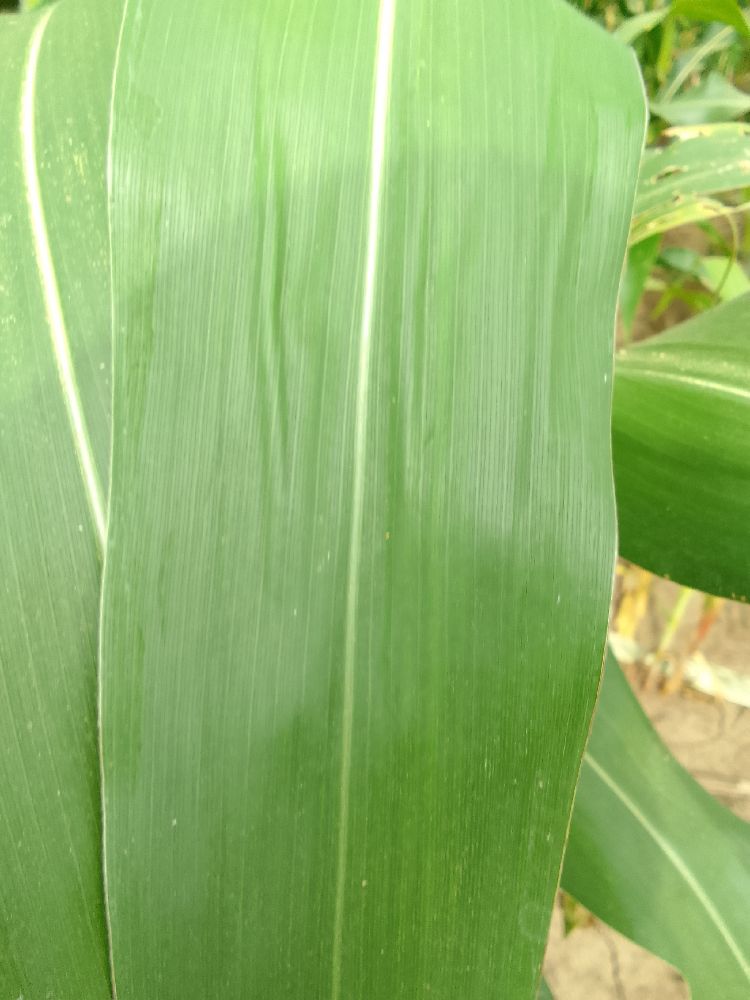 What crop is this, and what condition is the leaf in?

maize, healthy
